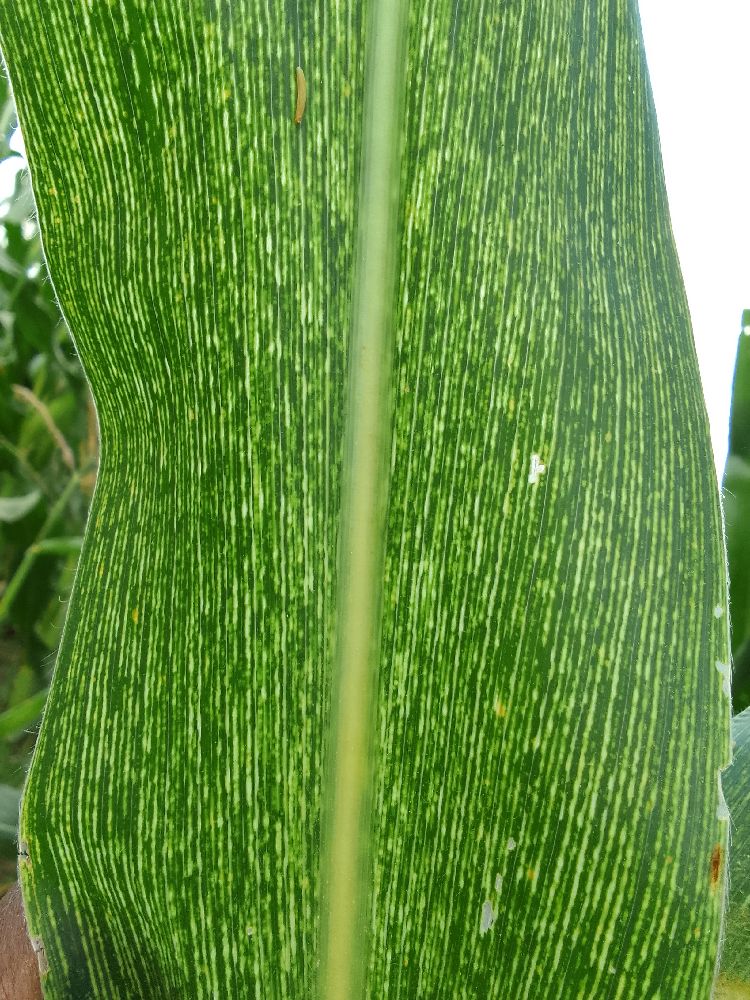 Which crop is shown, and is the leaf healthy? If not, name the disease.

maize, maize streak virus
